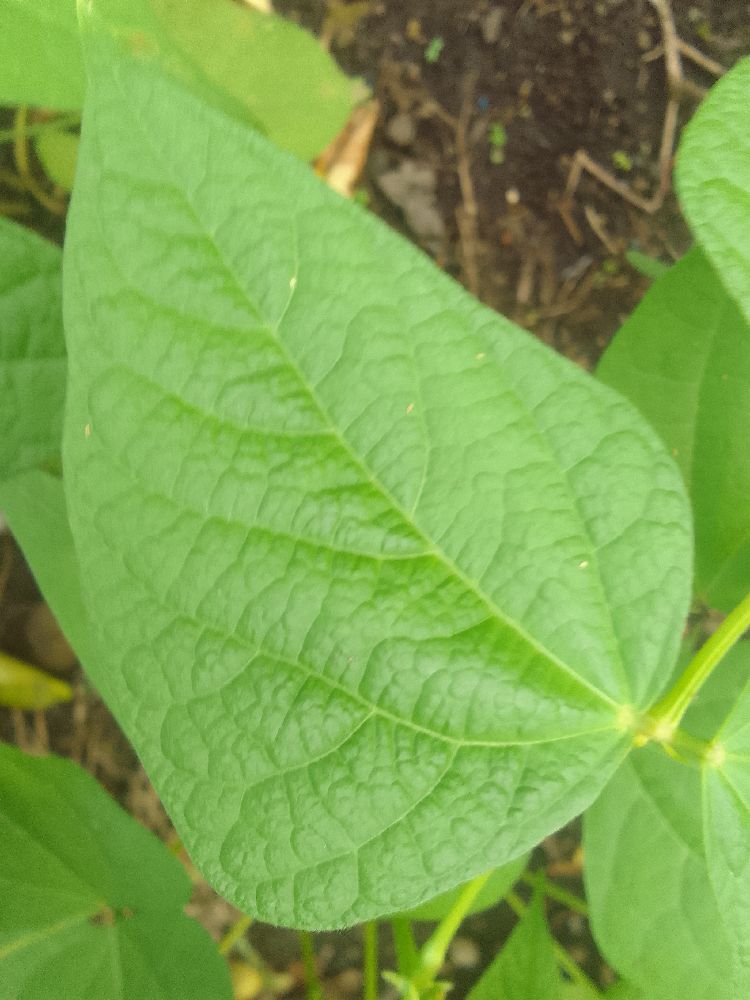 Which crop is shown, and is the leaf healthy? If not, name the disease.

common bean, healthy
